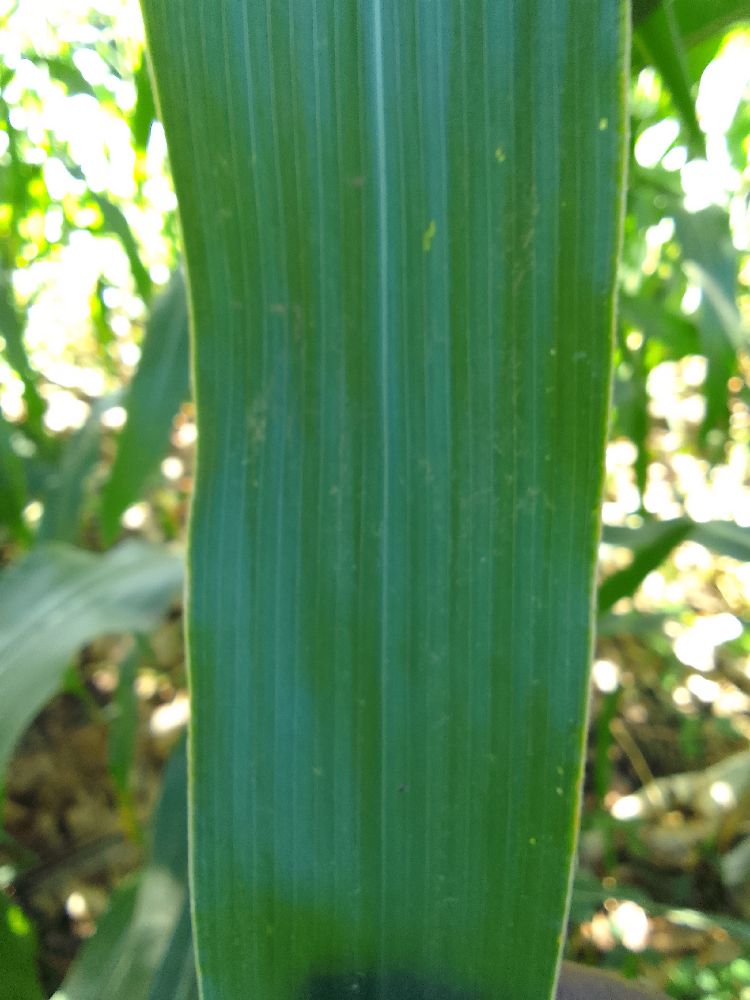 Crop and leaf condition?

maize, healthy
